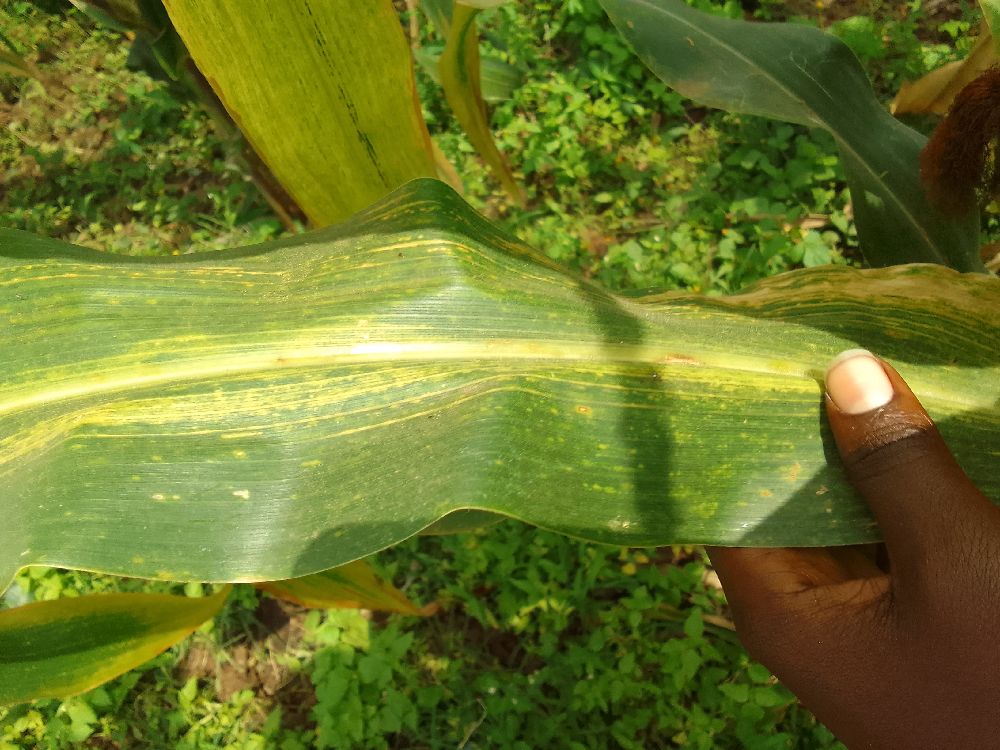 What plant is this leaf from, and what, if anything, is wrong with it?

maize, maize lethal necrosis
